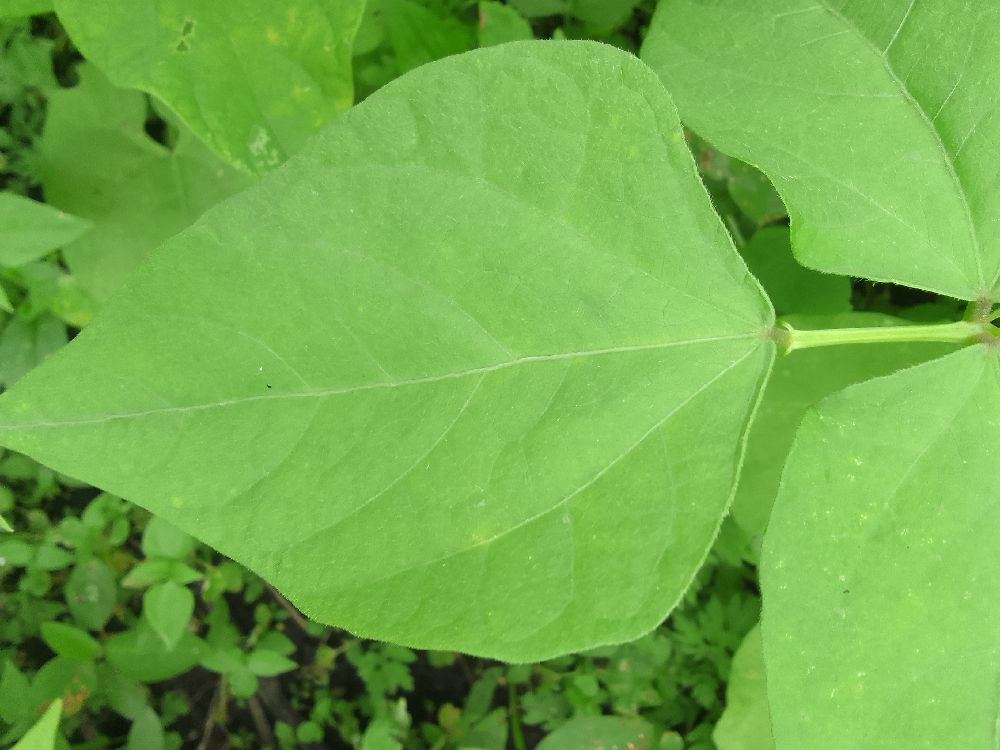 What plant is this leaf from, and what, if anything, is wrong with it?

common bean, healthy
